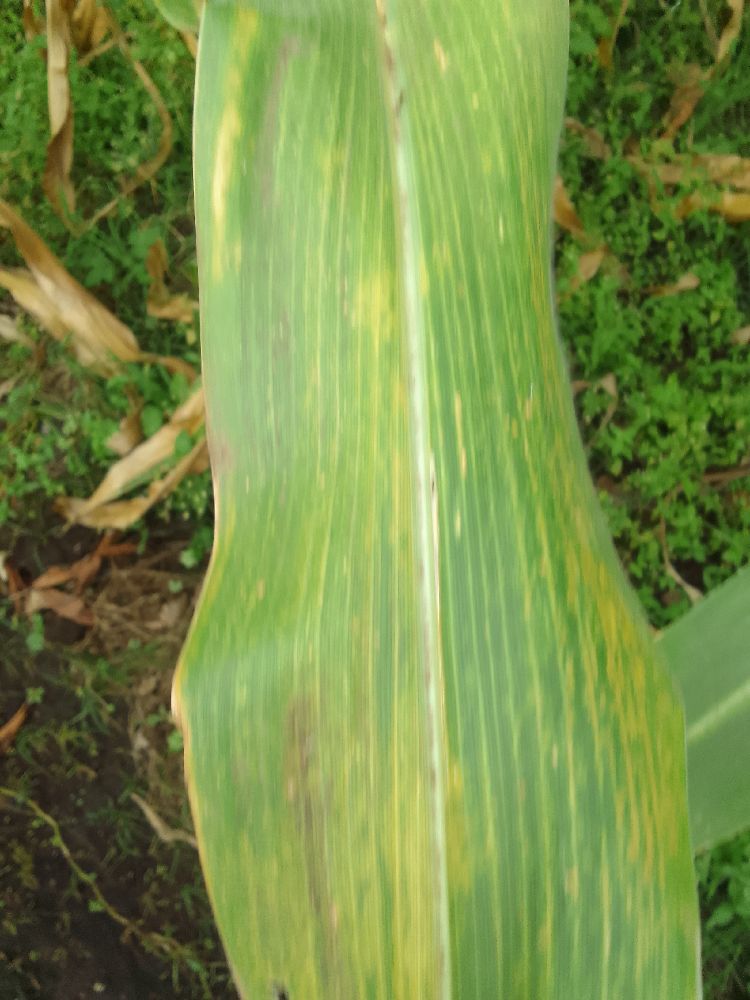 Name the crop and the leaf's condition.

maize, maize lethal necrosis
